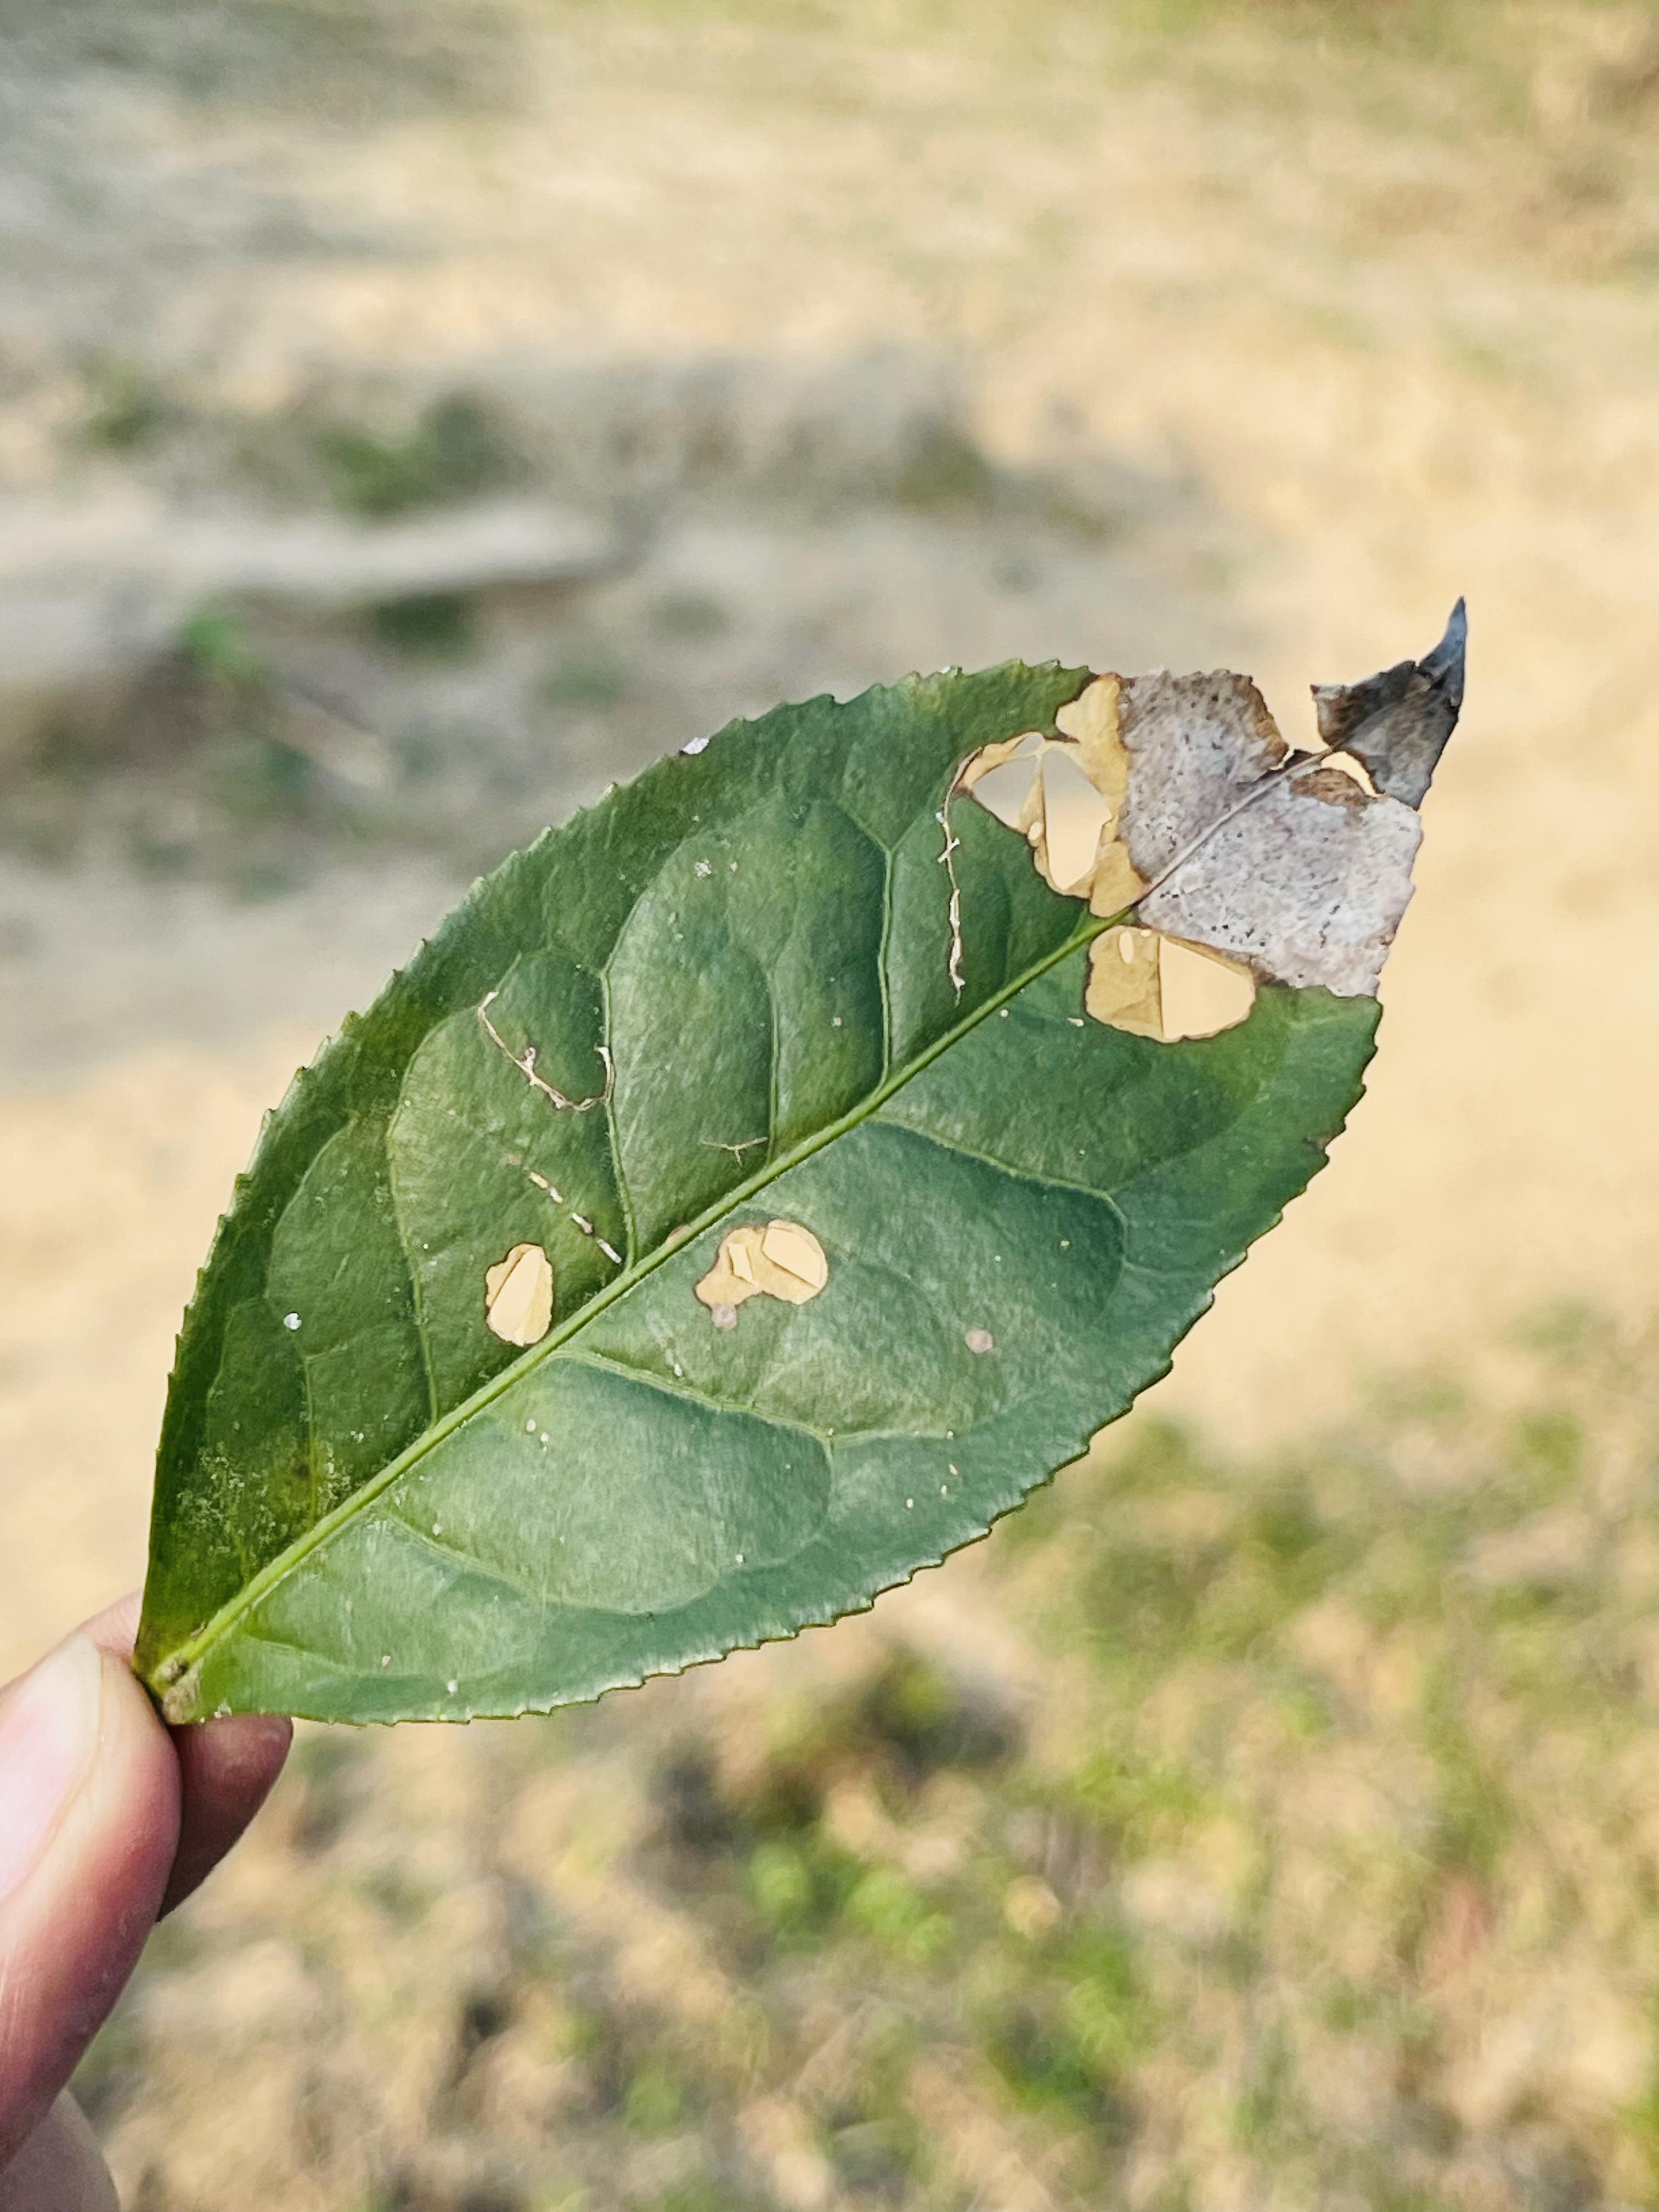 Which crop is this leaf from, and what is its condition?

tea, blight
